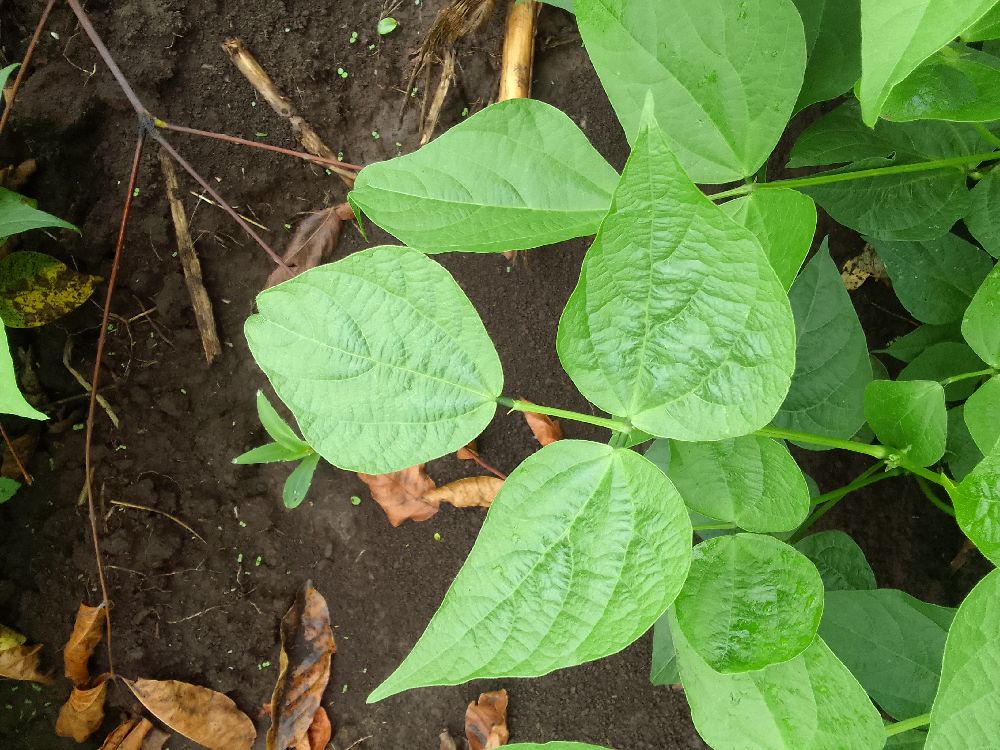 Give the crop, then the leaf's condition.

common bean, healthy
